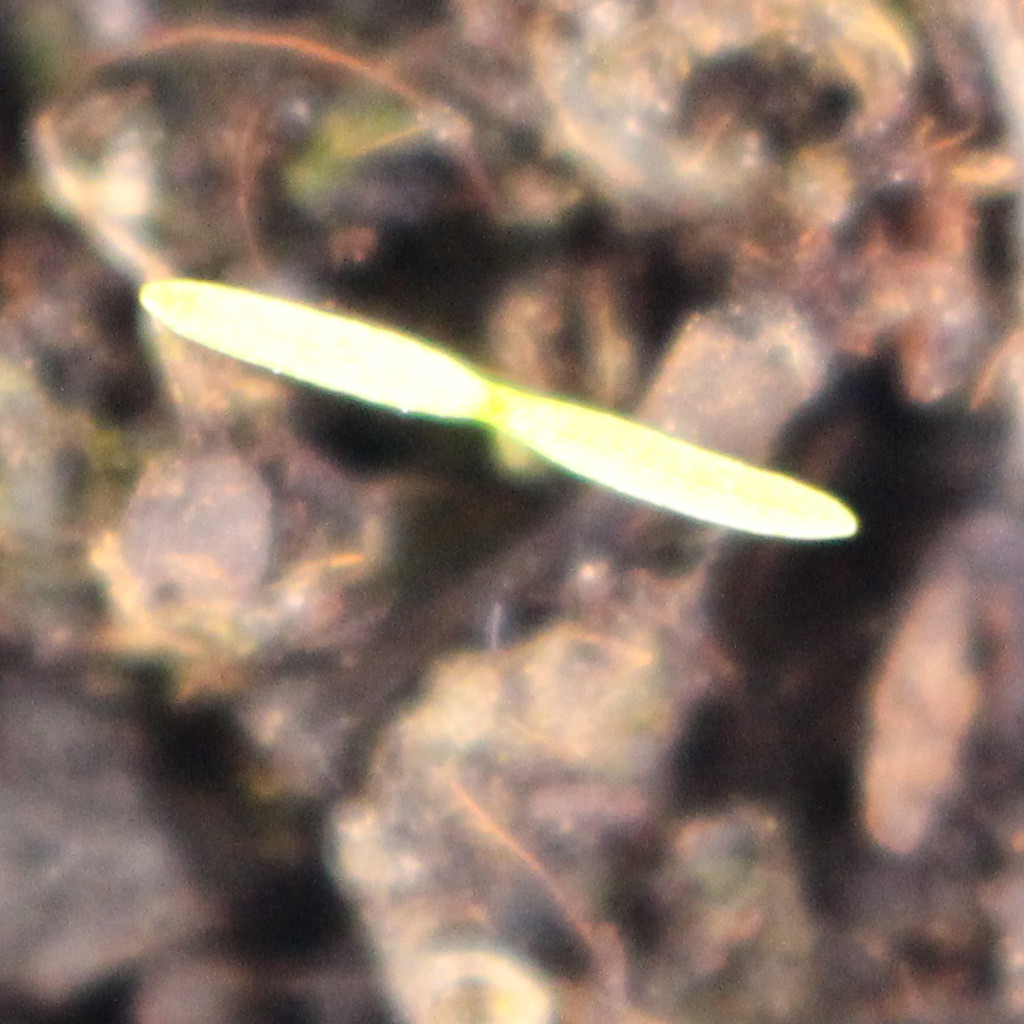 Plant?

Papaver rhoeas
